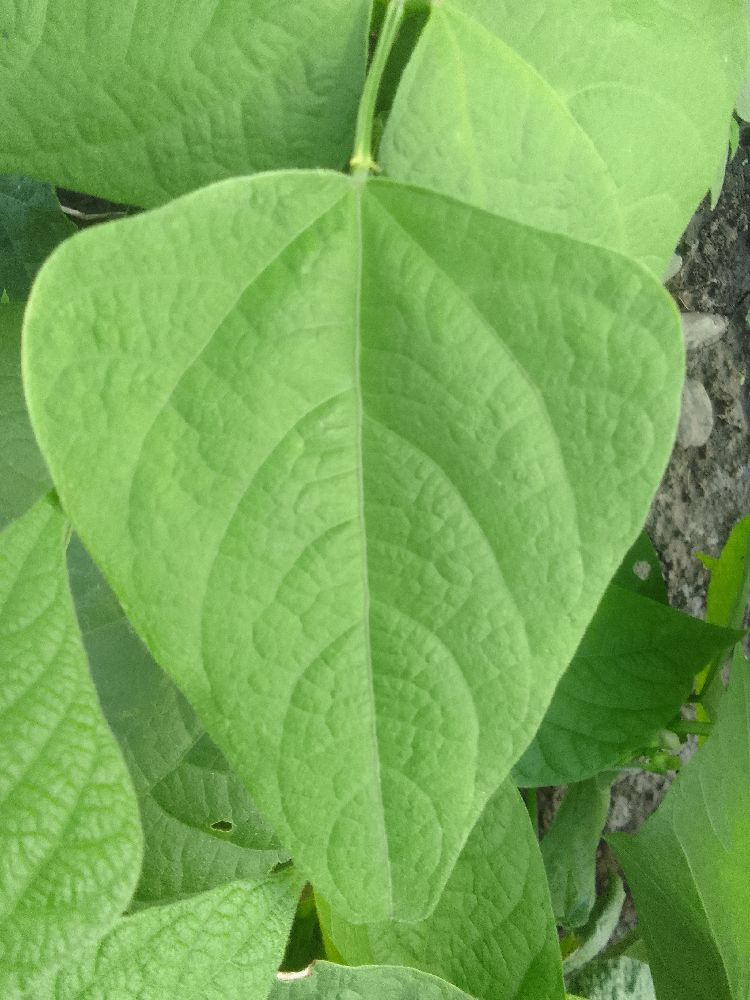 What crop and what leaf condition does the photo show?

common bean, healthy
